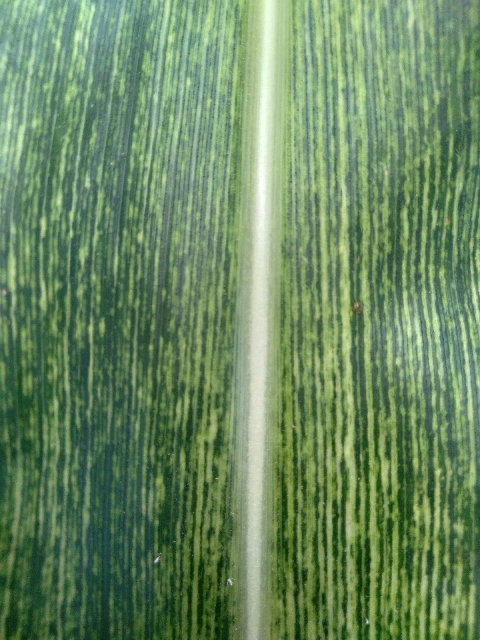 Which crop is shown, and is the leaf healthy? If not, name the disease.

maize, maize streak virus
